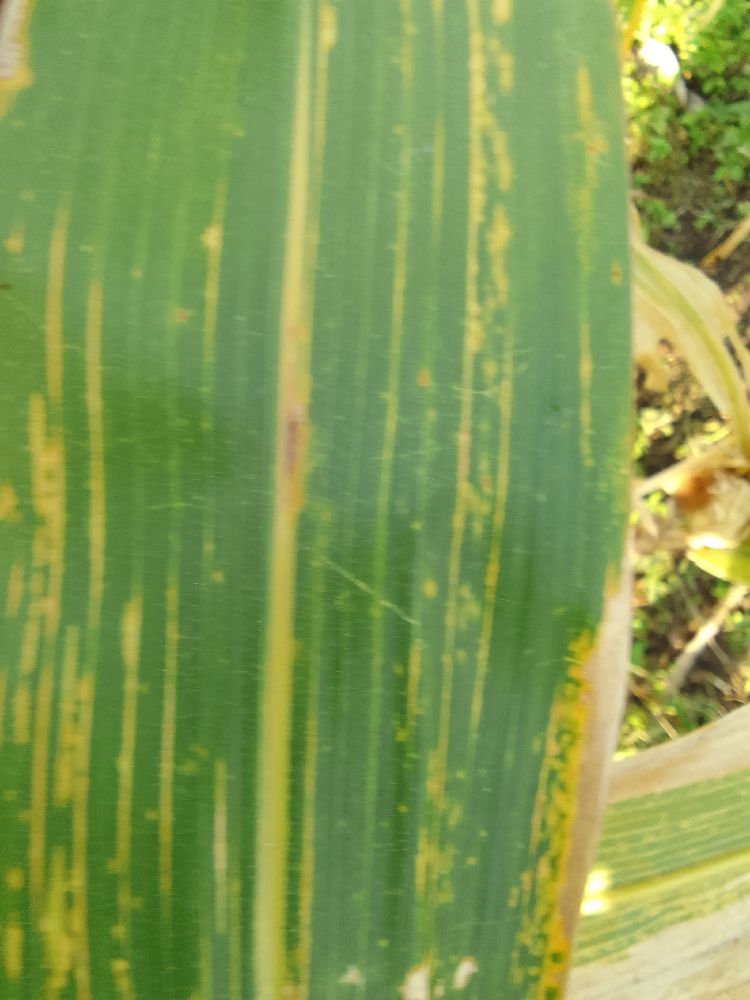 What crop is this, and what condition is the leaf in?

maize, maize lethal necrosis
